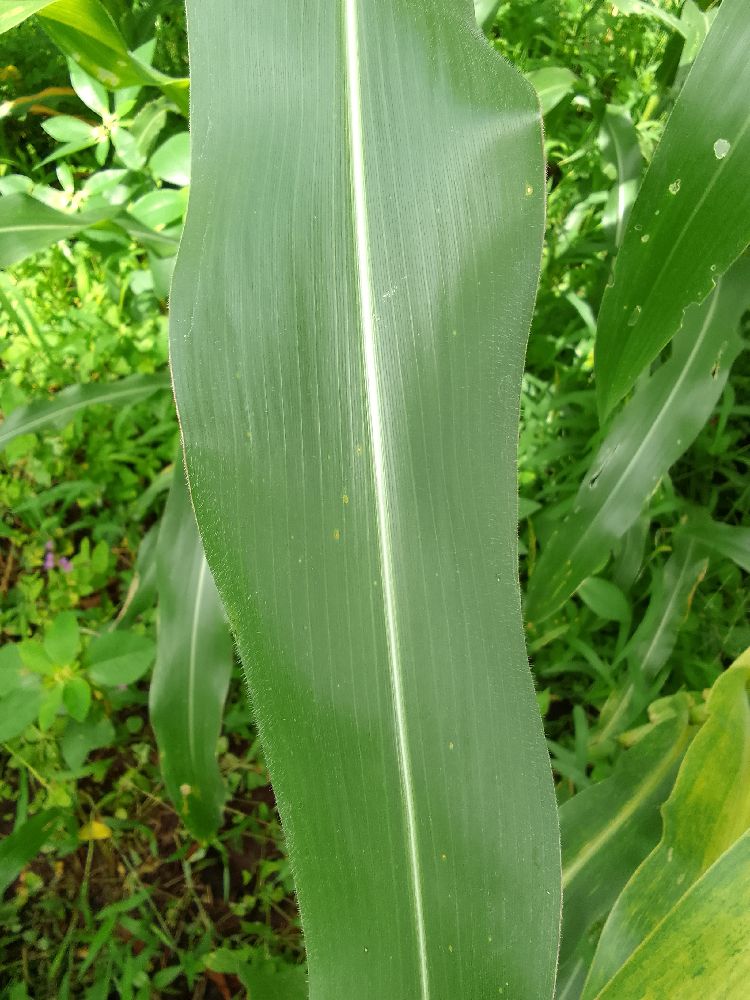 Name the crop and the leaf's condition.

maize, healthy
